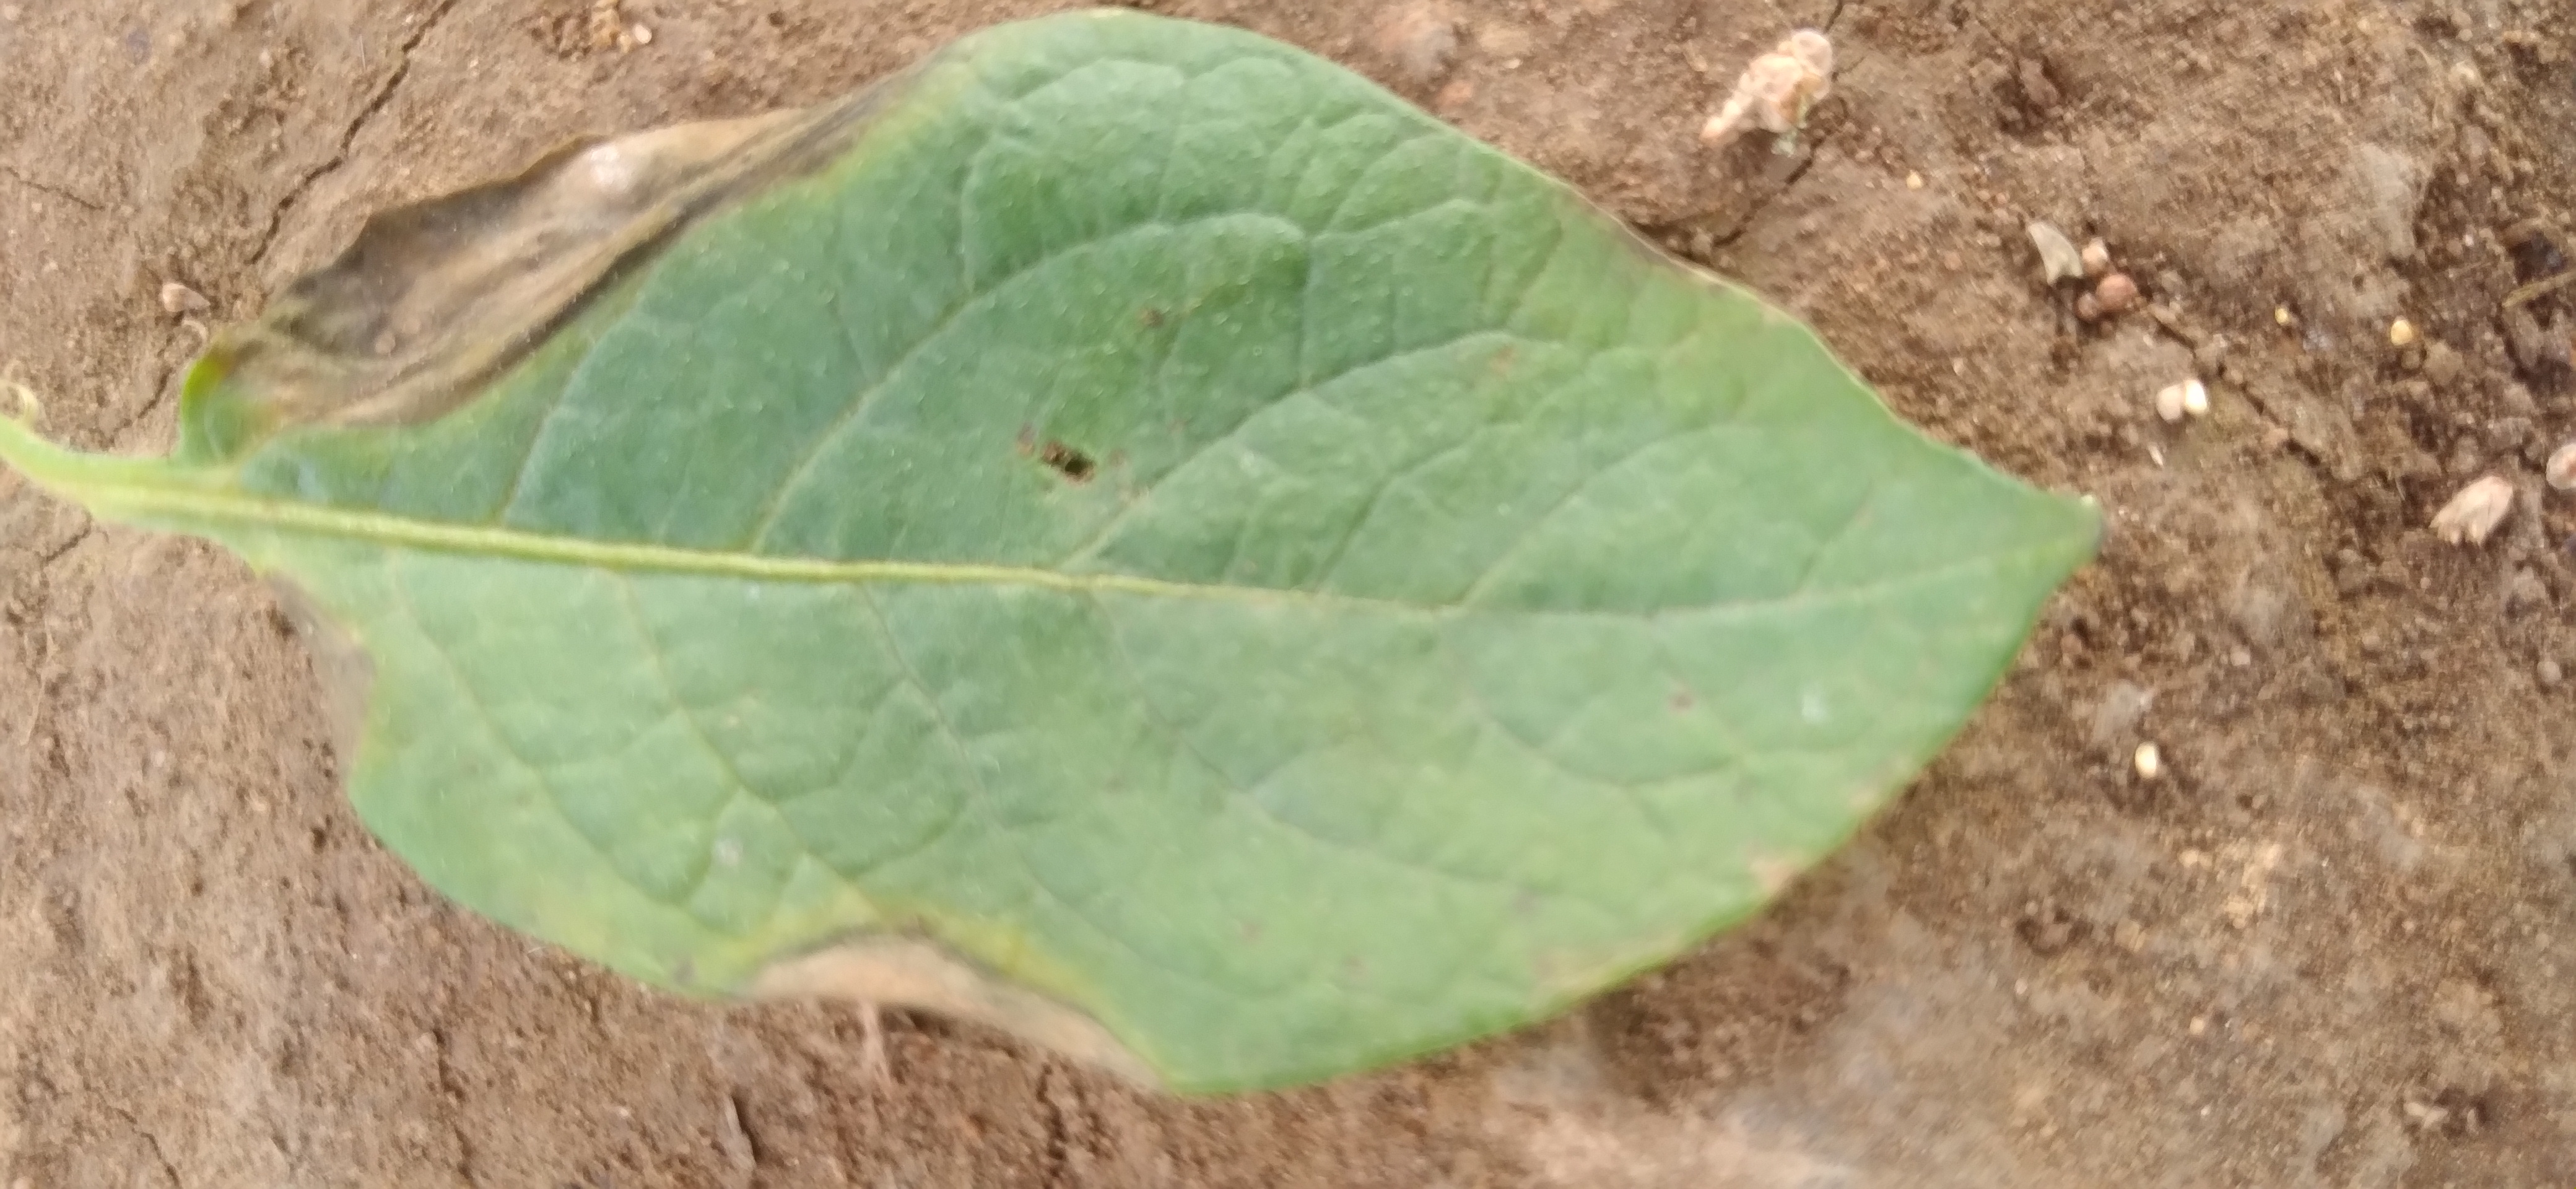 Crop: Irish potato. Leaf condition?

early blight
